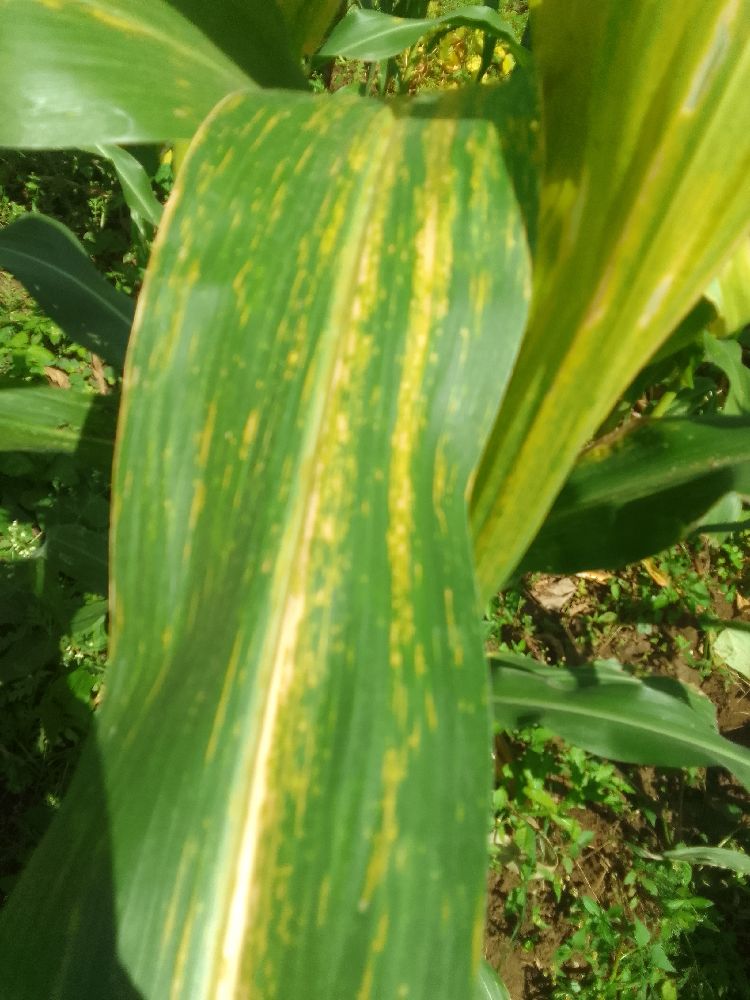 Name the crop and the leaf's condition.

maize, maize lethal necrosis
